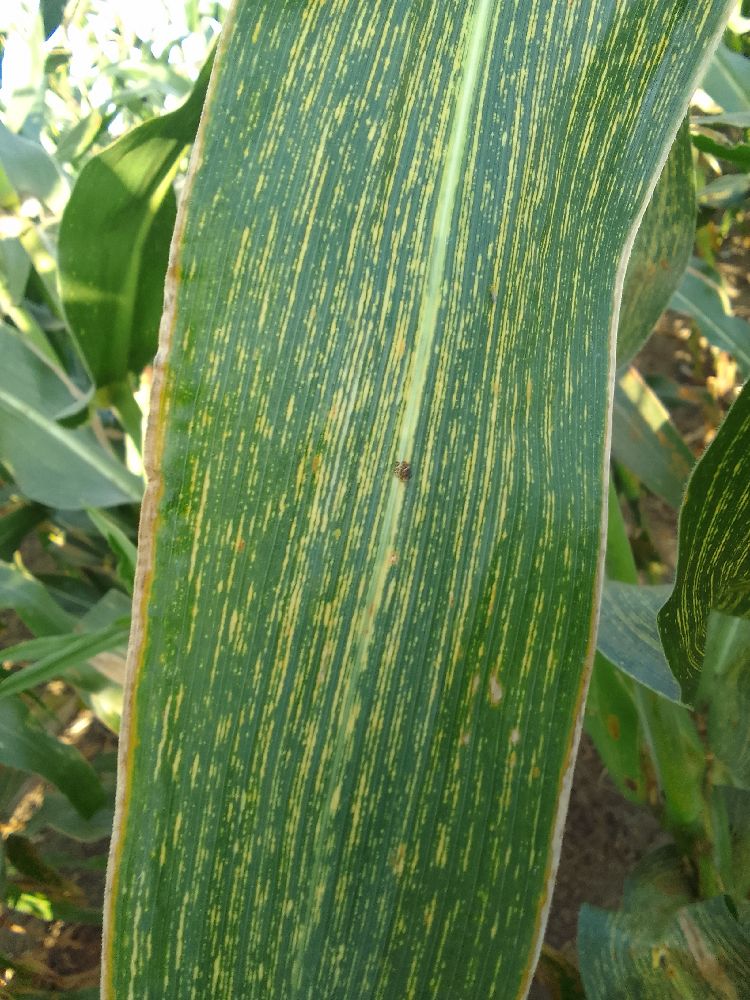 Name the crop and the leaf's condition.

maize, maize streak virus
